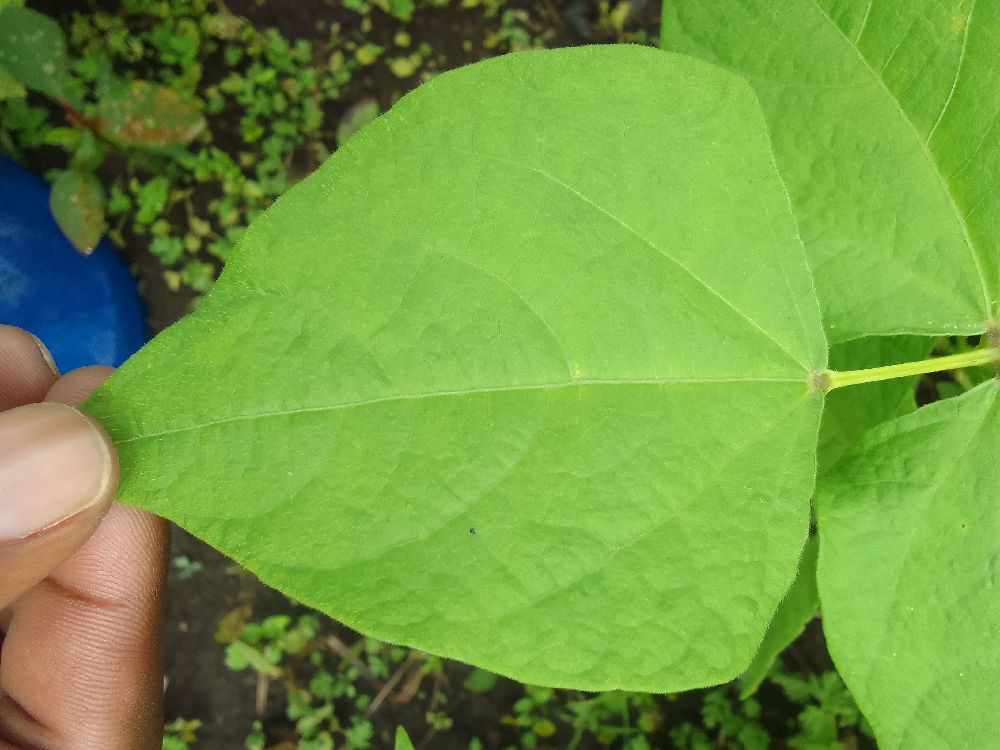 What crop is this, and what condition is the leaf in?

common bean, healthy
